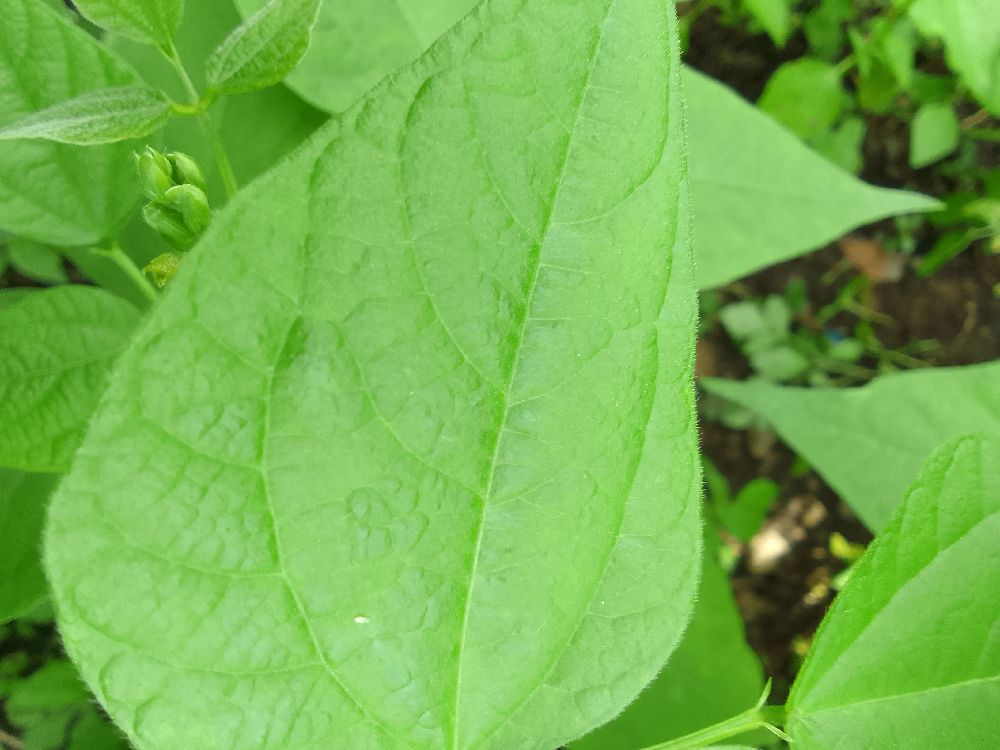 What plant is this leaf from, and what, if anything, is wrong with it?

common bean, healthy
